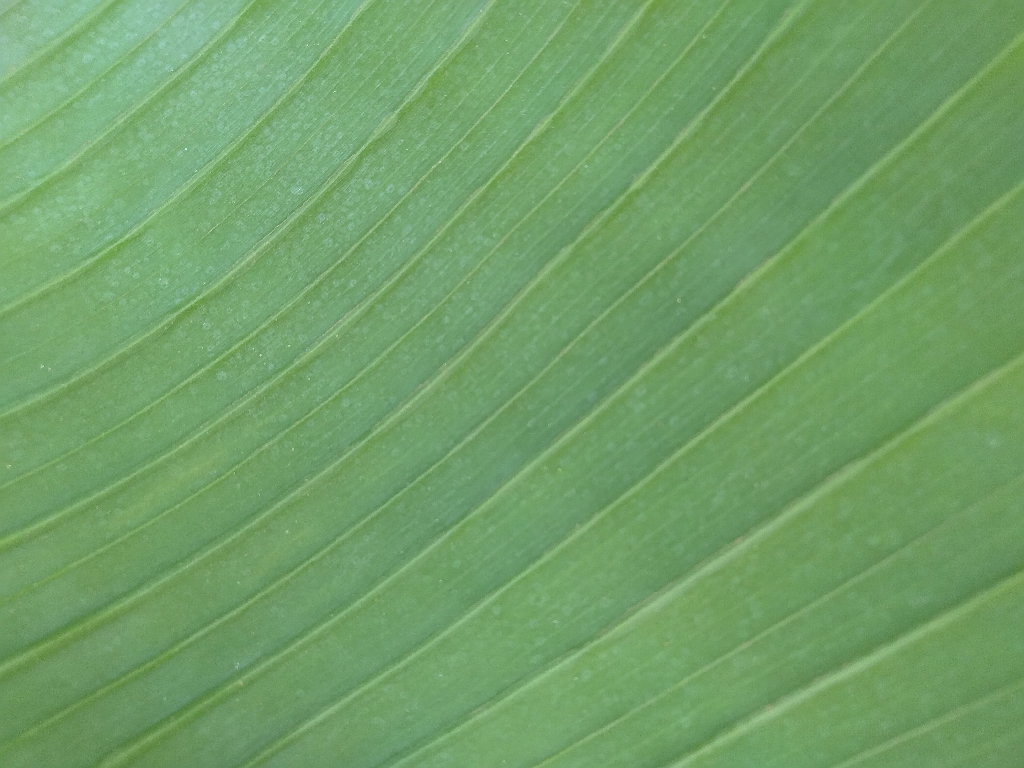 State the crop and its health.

banana, healthy
